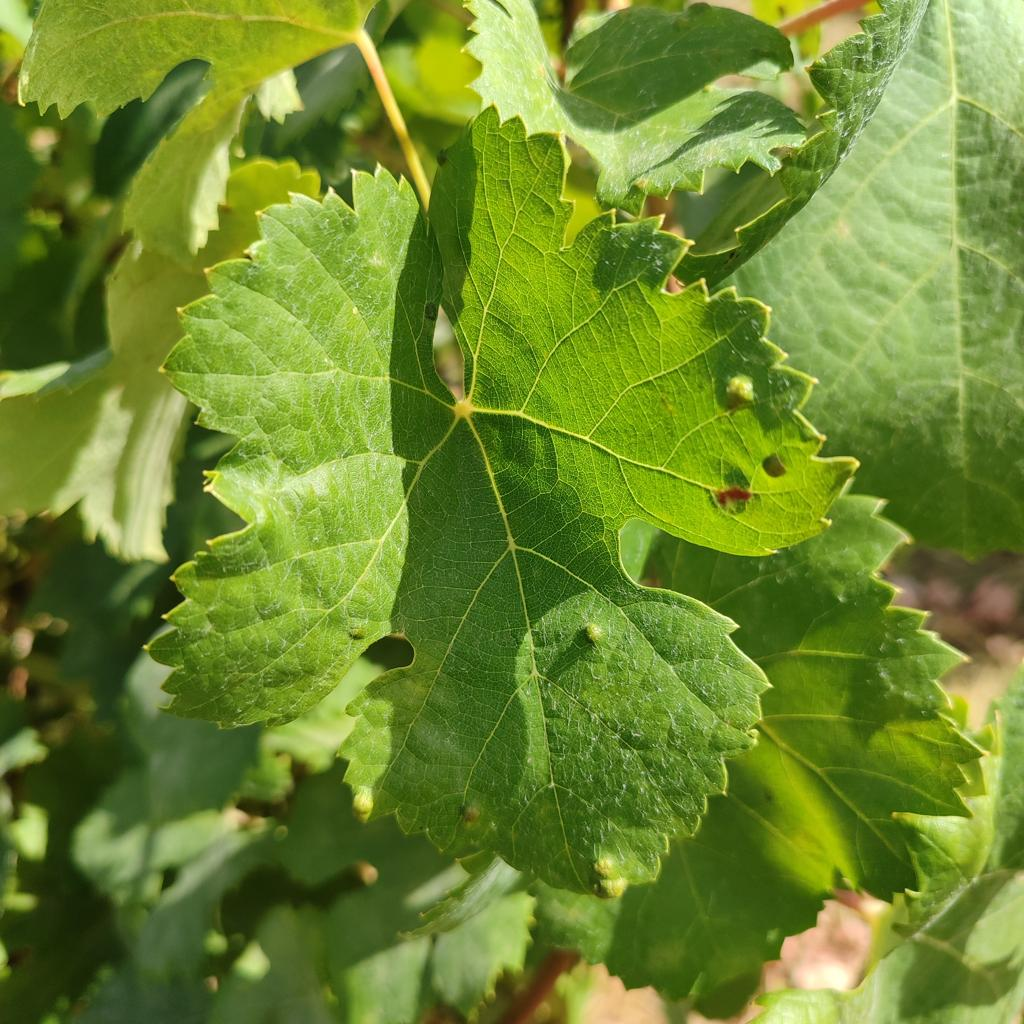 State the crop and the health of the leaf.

grapevine, erineum mite
